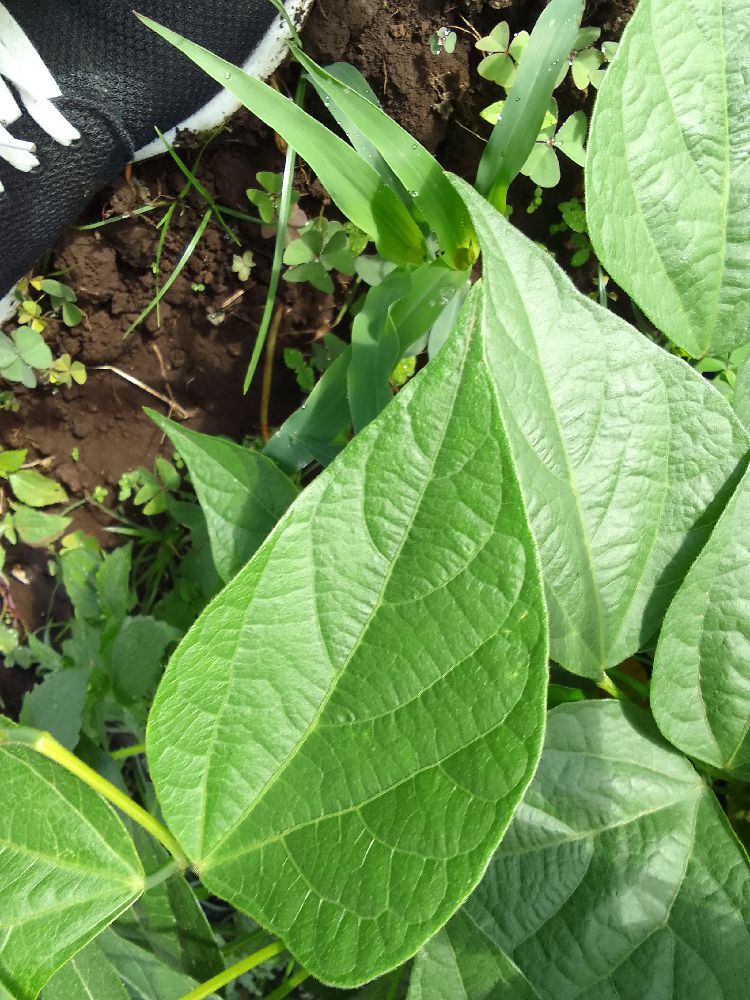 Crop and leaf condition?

common bean, healthy
